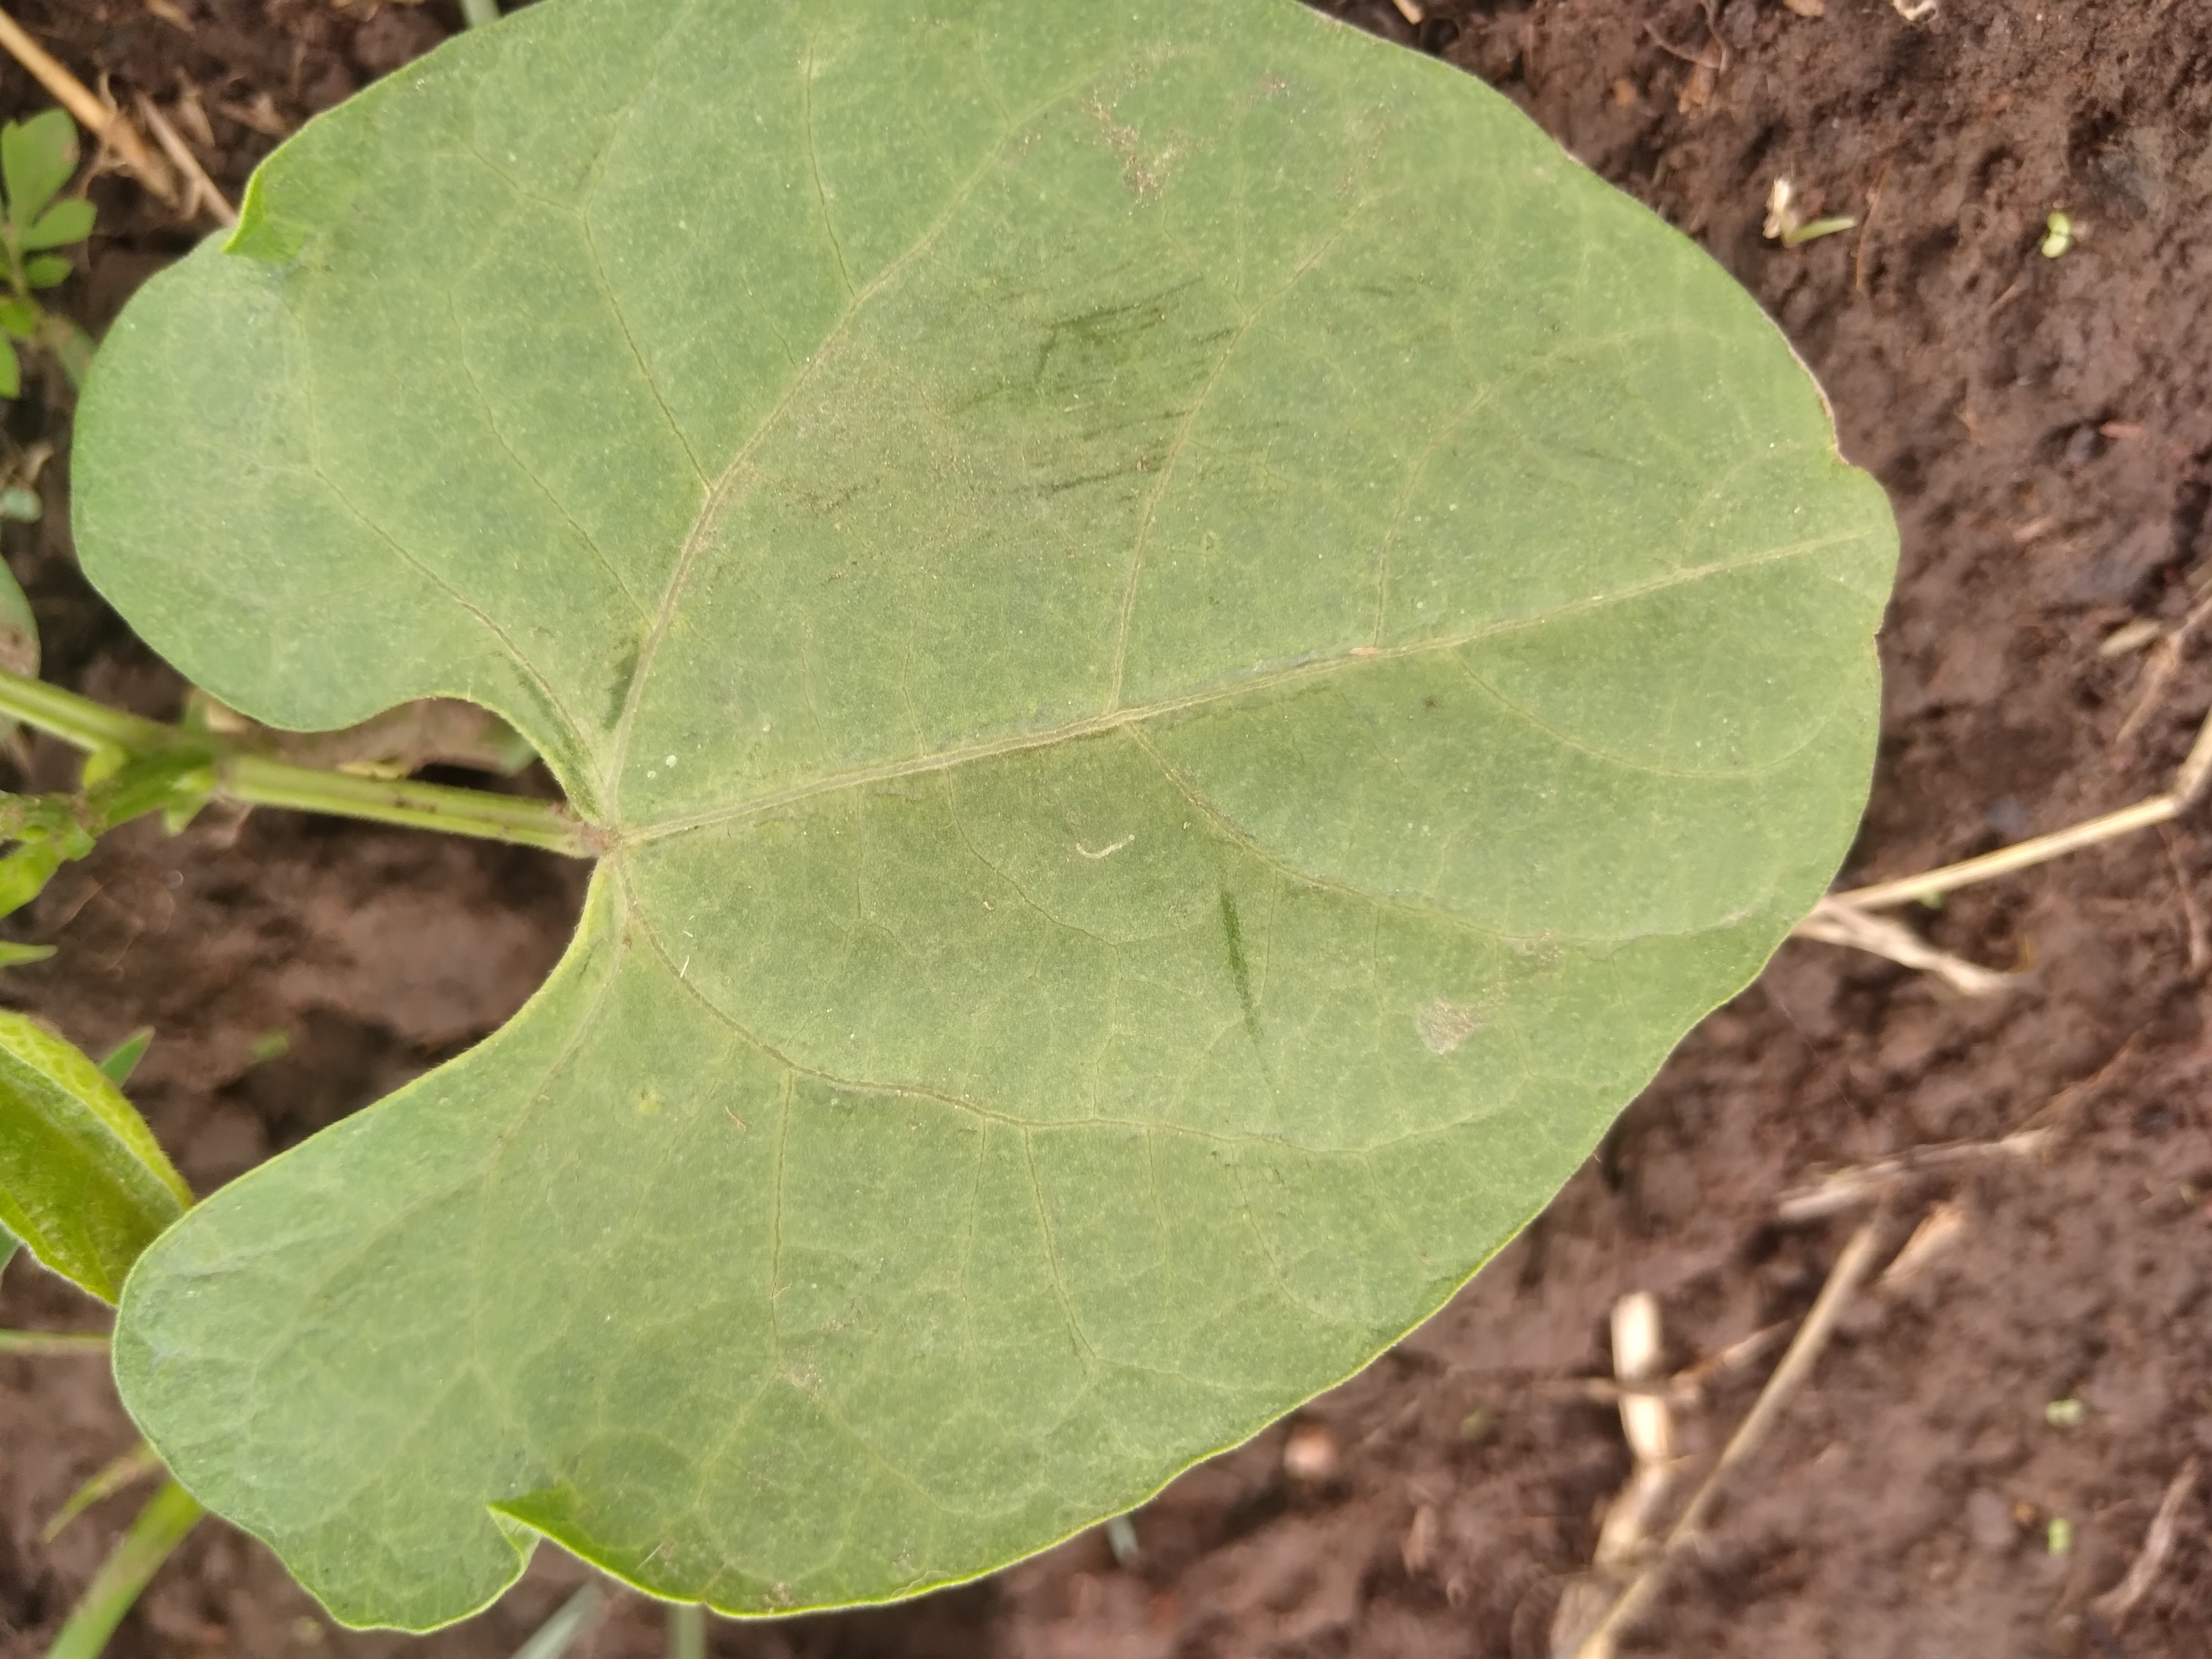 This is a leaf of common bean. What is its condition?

healthy
